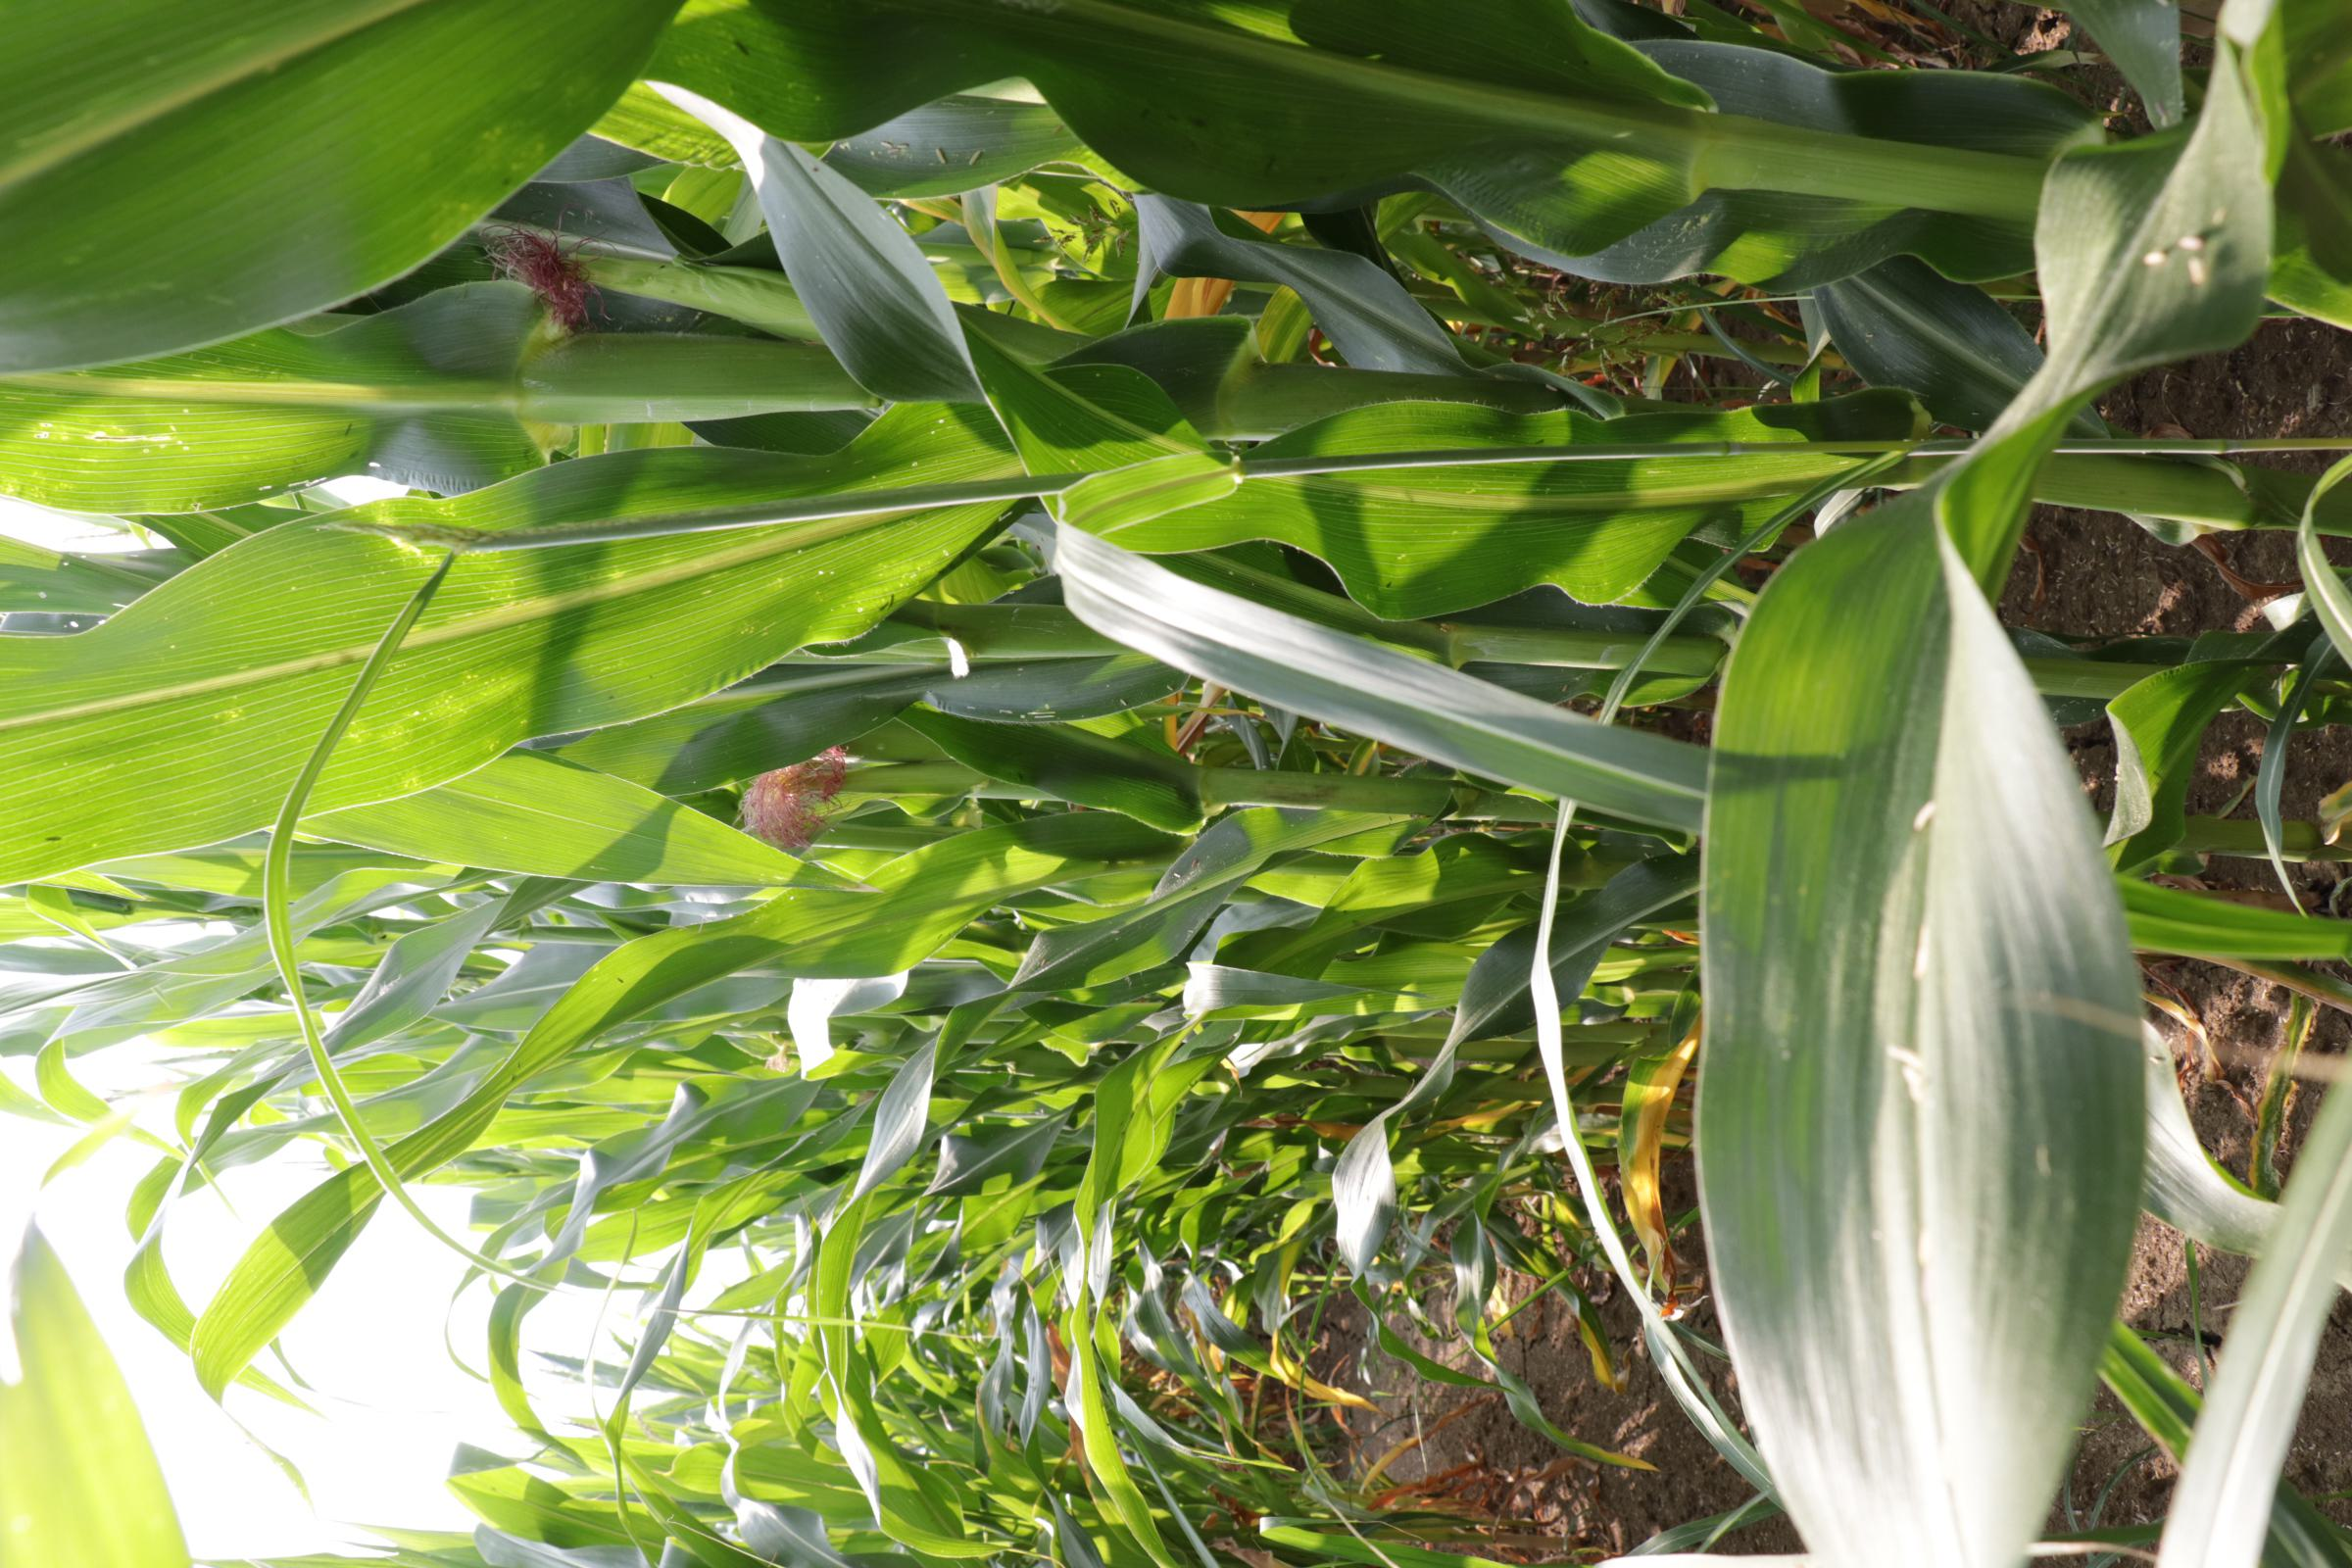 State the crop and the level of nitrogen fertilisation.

maize, full nitrogen fertilisation
